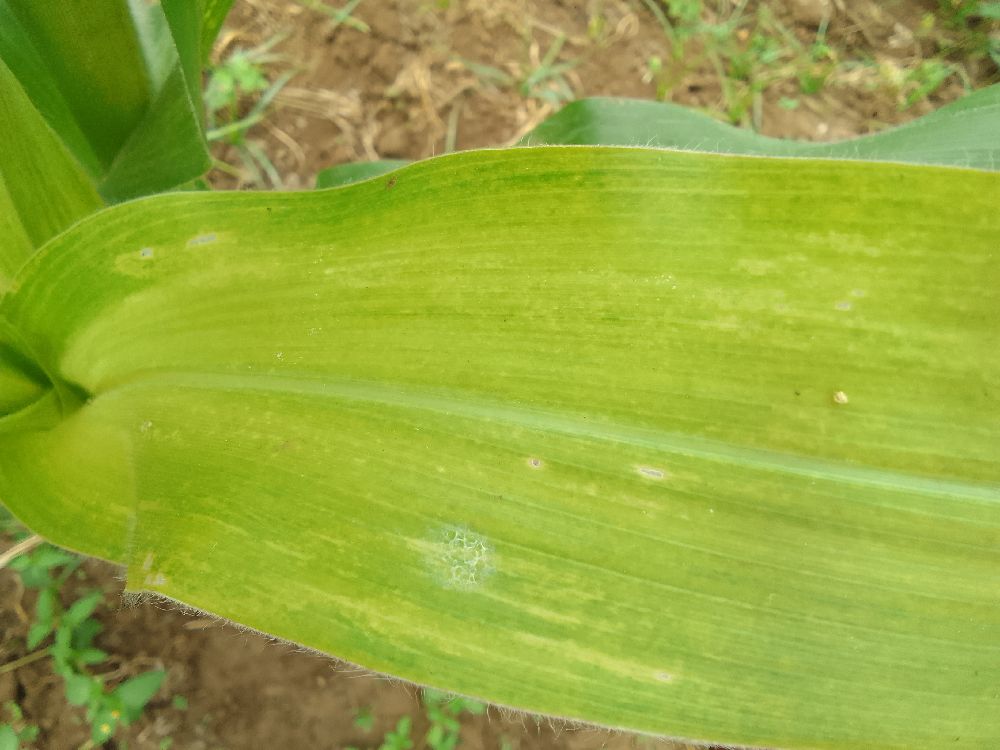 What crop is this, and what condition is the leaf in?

maize, maize lethal necrosis
